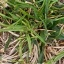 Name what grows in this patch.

grass
